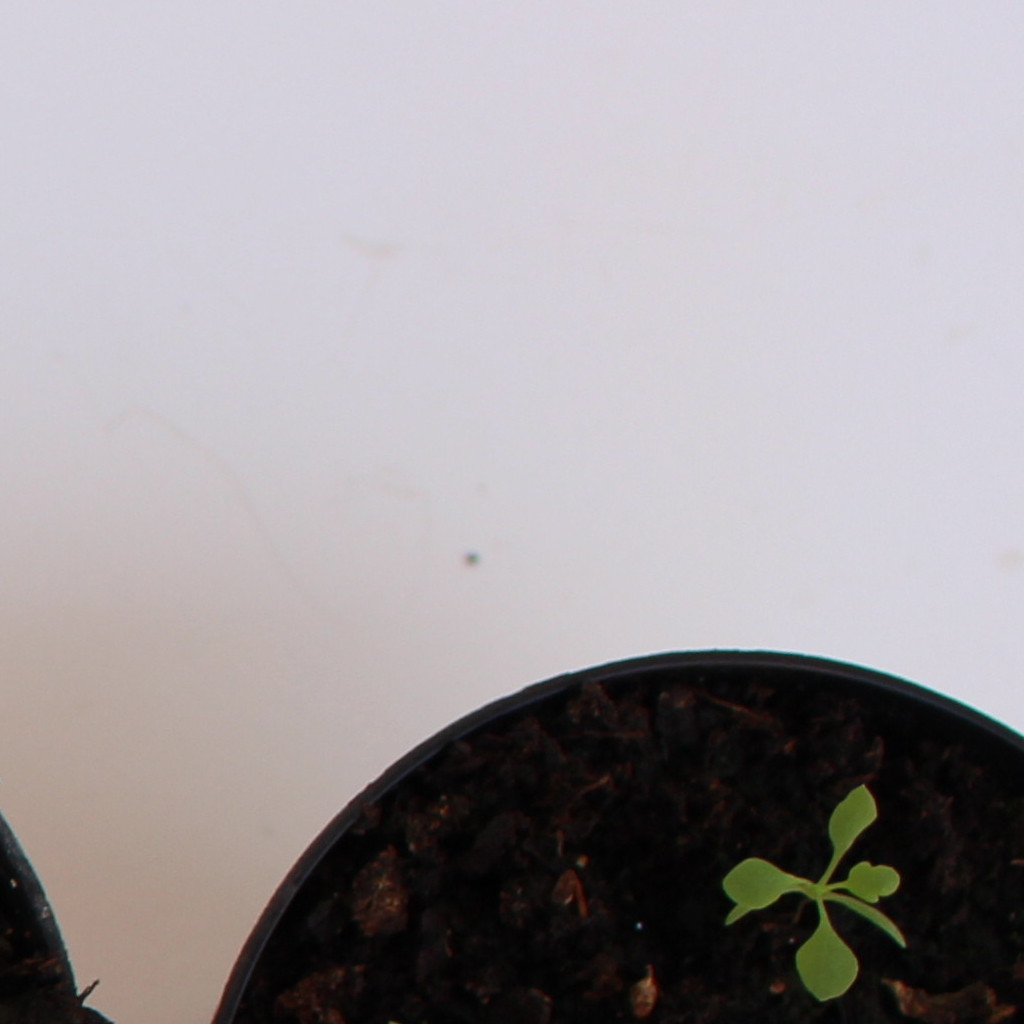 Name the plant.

Papaver rhoeas
